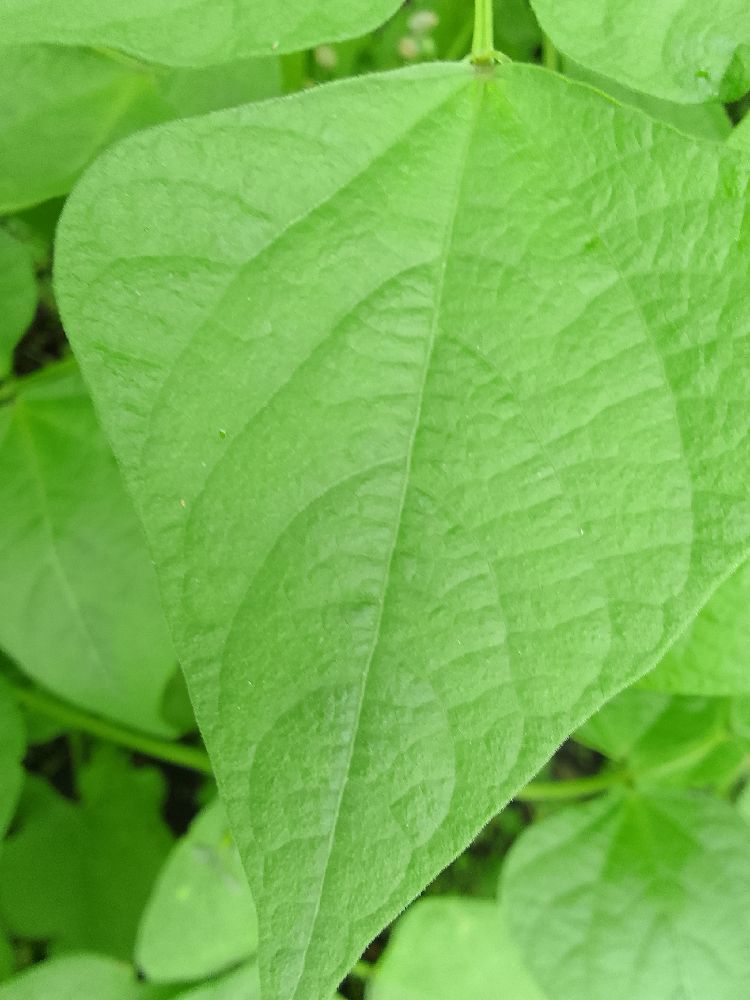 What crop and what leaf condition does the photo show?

common bean, healthy
